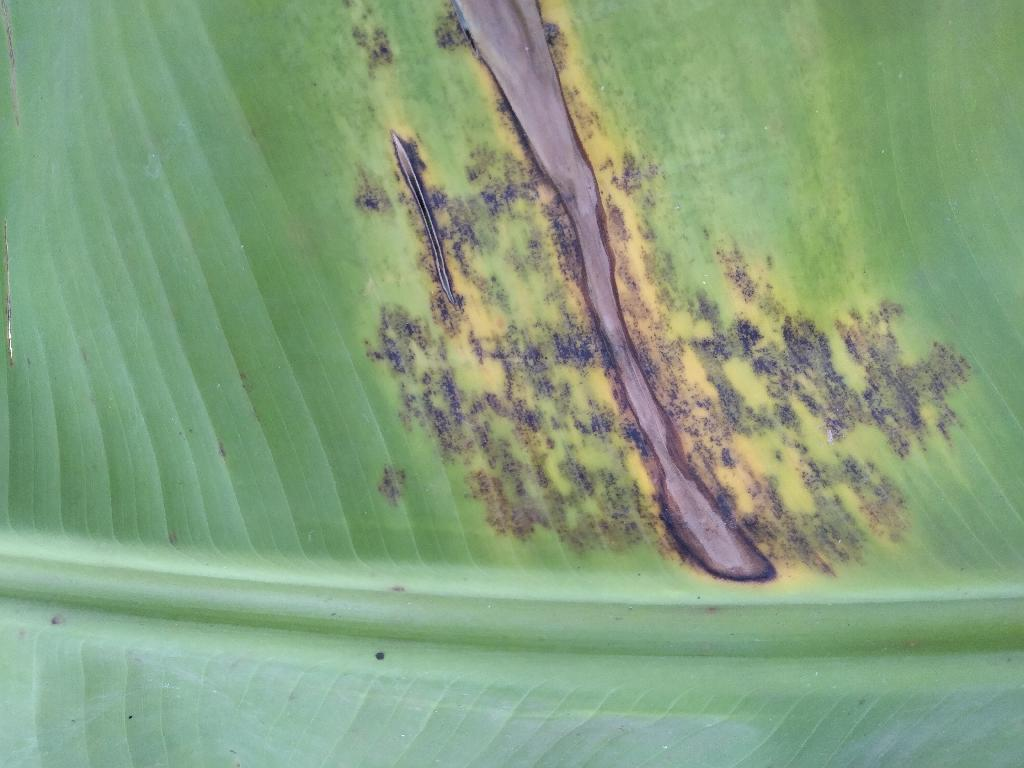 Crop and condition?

banana, black sigatoka
